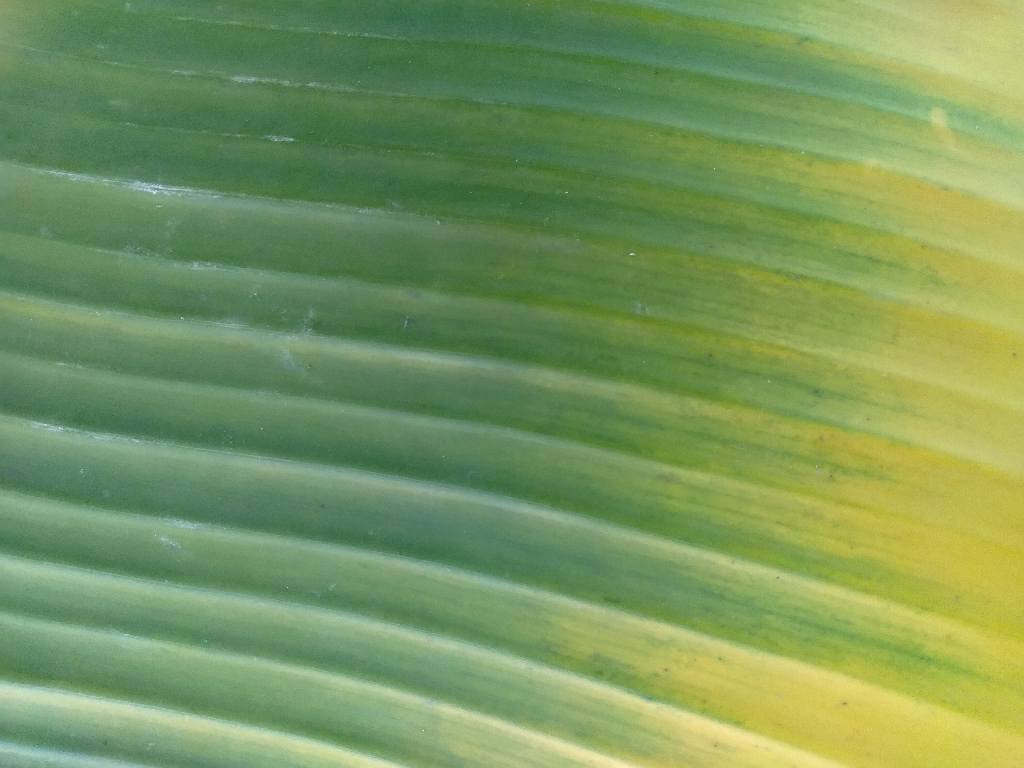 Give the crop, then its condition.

banana, fusarium wilt race 1
